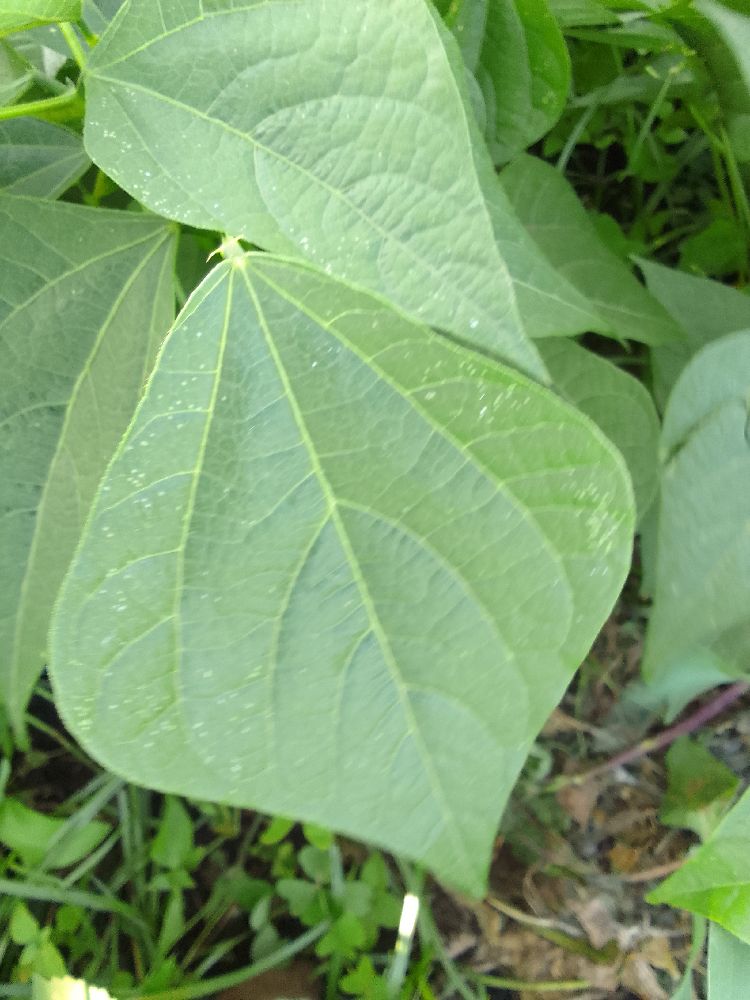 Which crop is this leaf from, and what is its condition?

common bean, healthy
